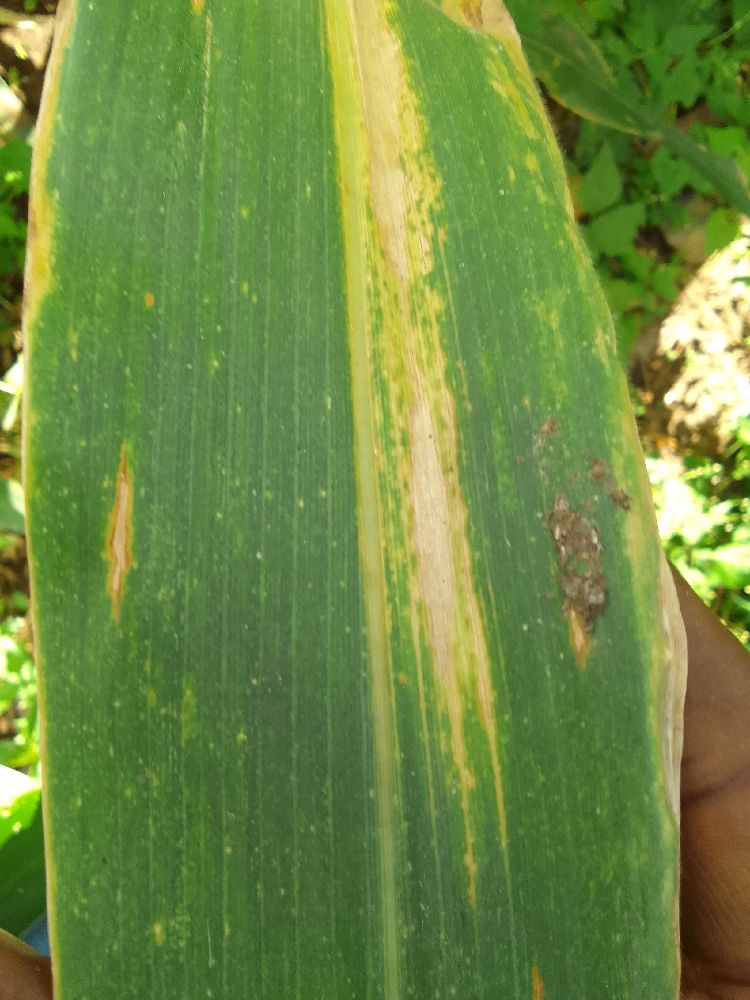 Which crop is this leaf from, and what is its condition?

maize, maize lethal necrosis
